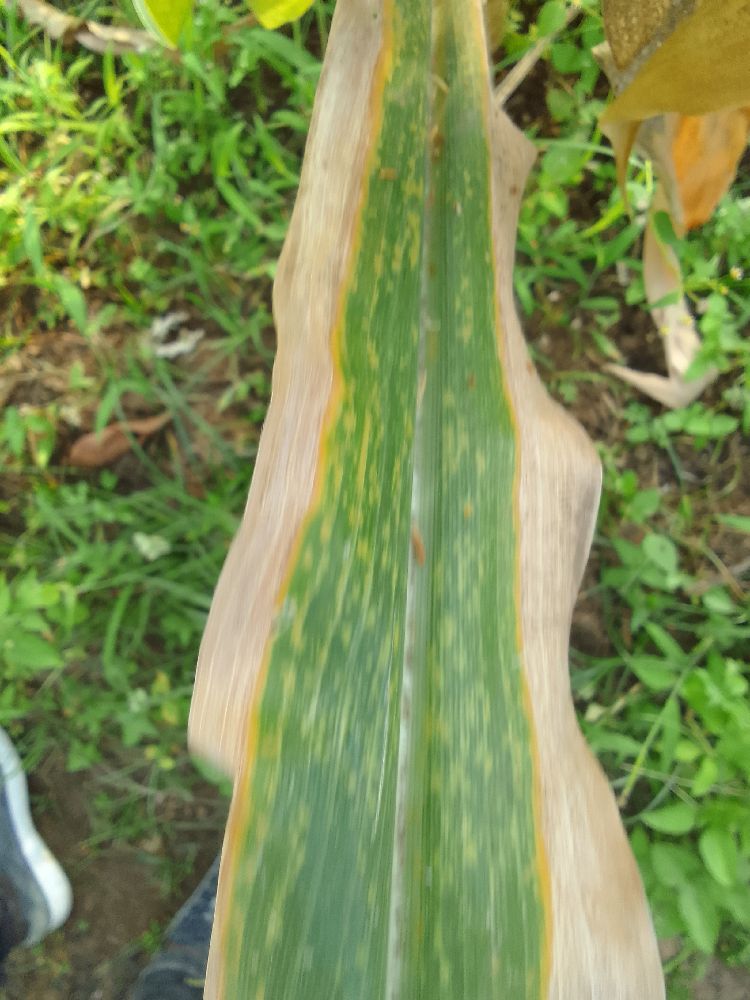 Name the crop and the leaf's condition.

maize, maize lethal necrosis
